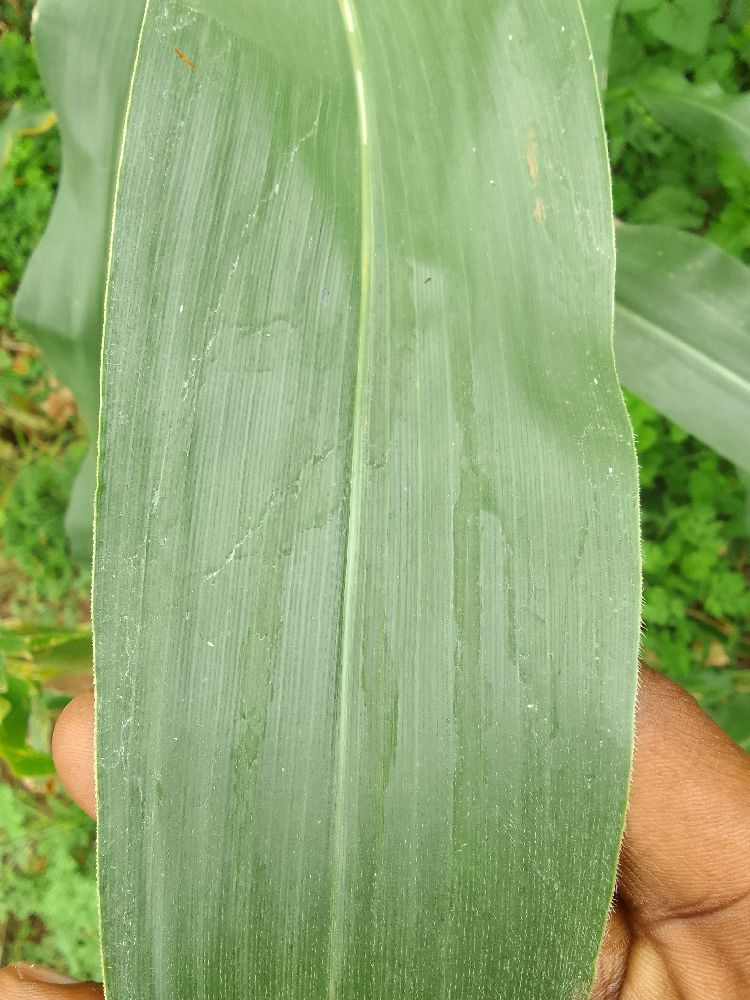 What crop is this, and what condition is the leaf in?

maize, healthy
